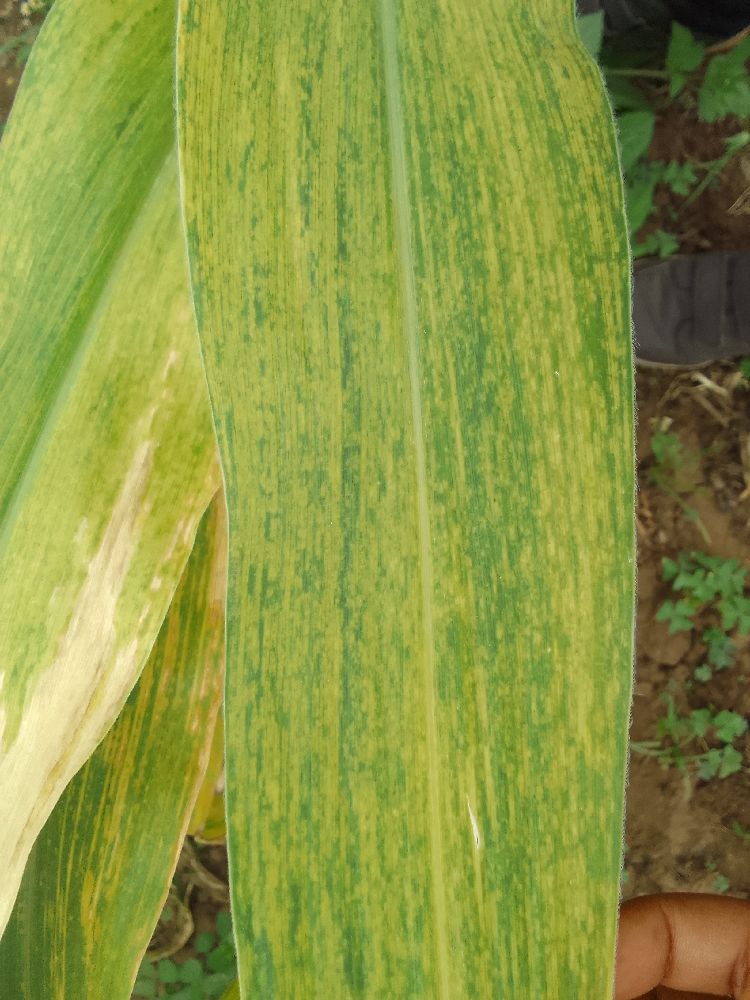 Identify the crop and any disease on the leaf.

maize, maize lethal necrosis
